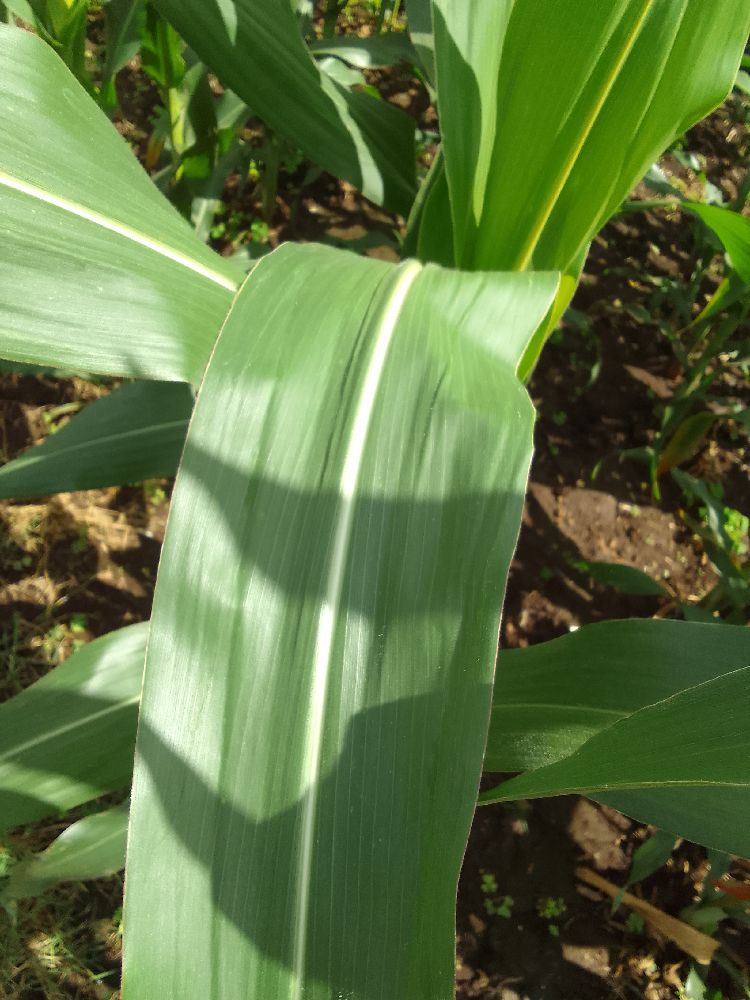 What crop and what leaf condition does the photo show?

maize, healthy
